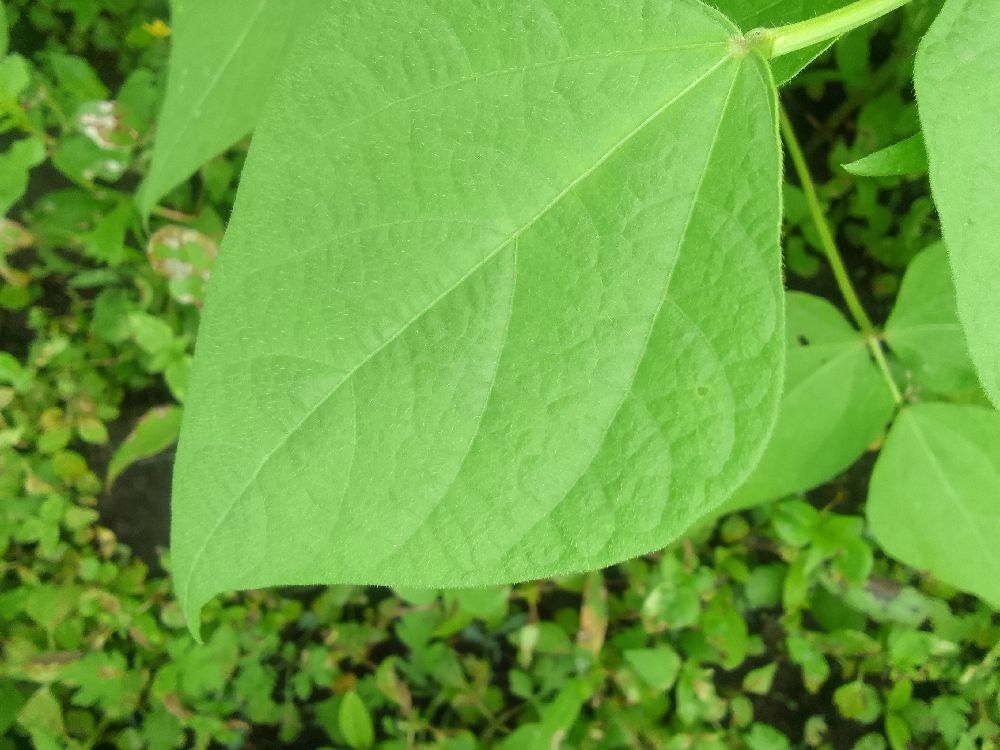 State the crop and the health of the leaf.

common bean, healthy
